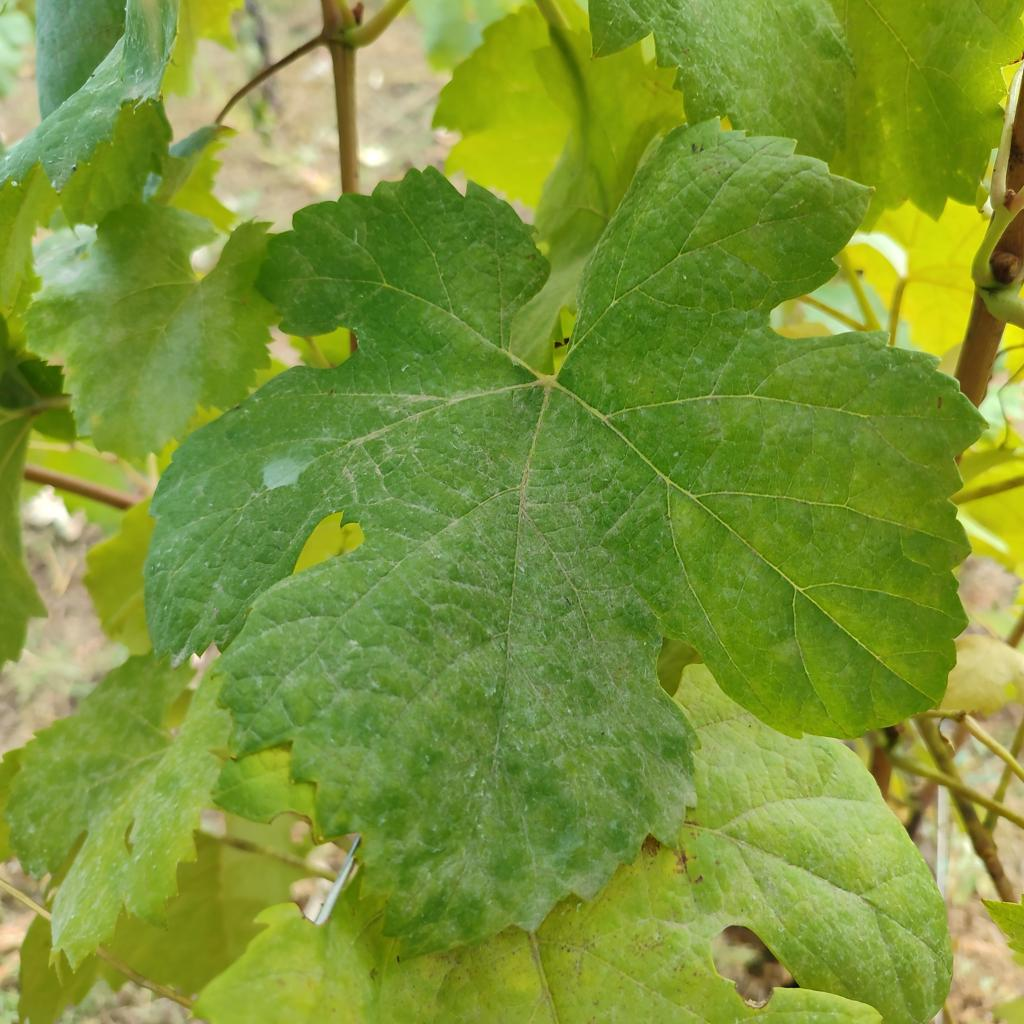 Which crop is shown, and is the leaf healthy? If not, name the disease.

grapevine, powdery mildew
